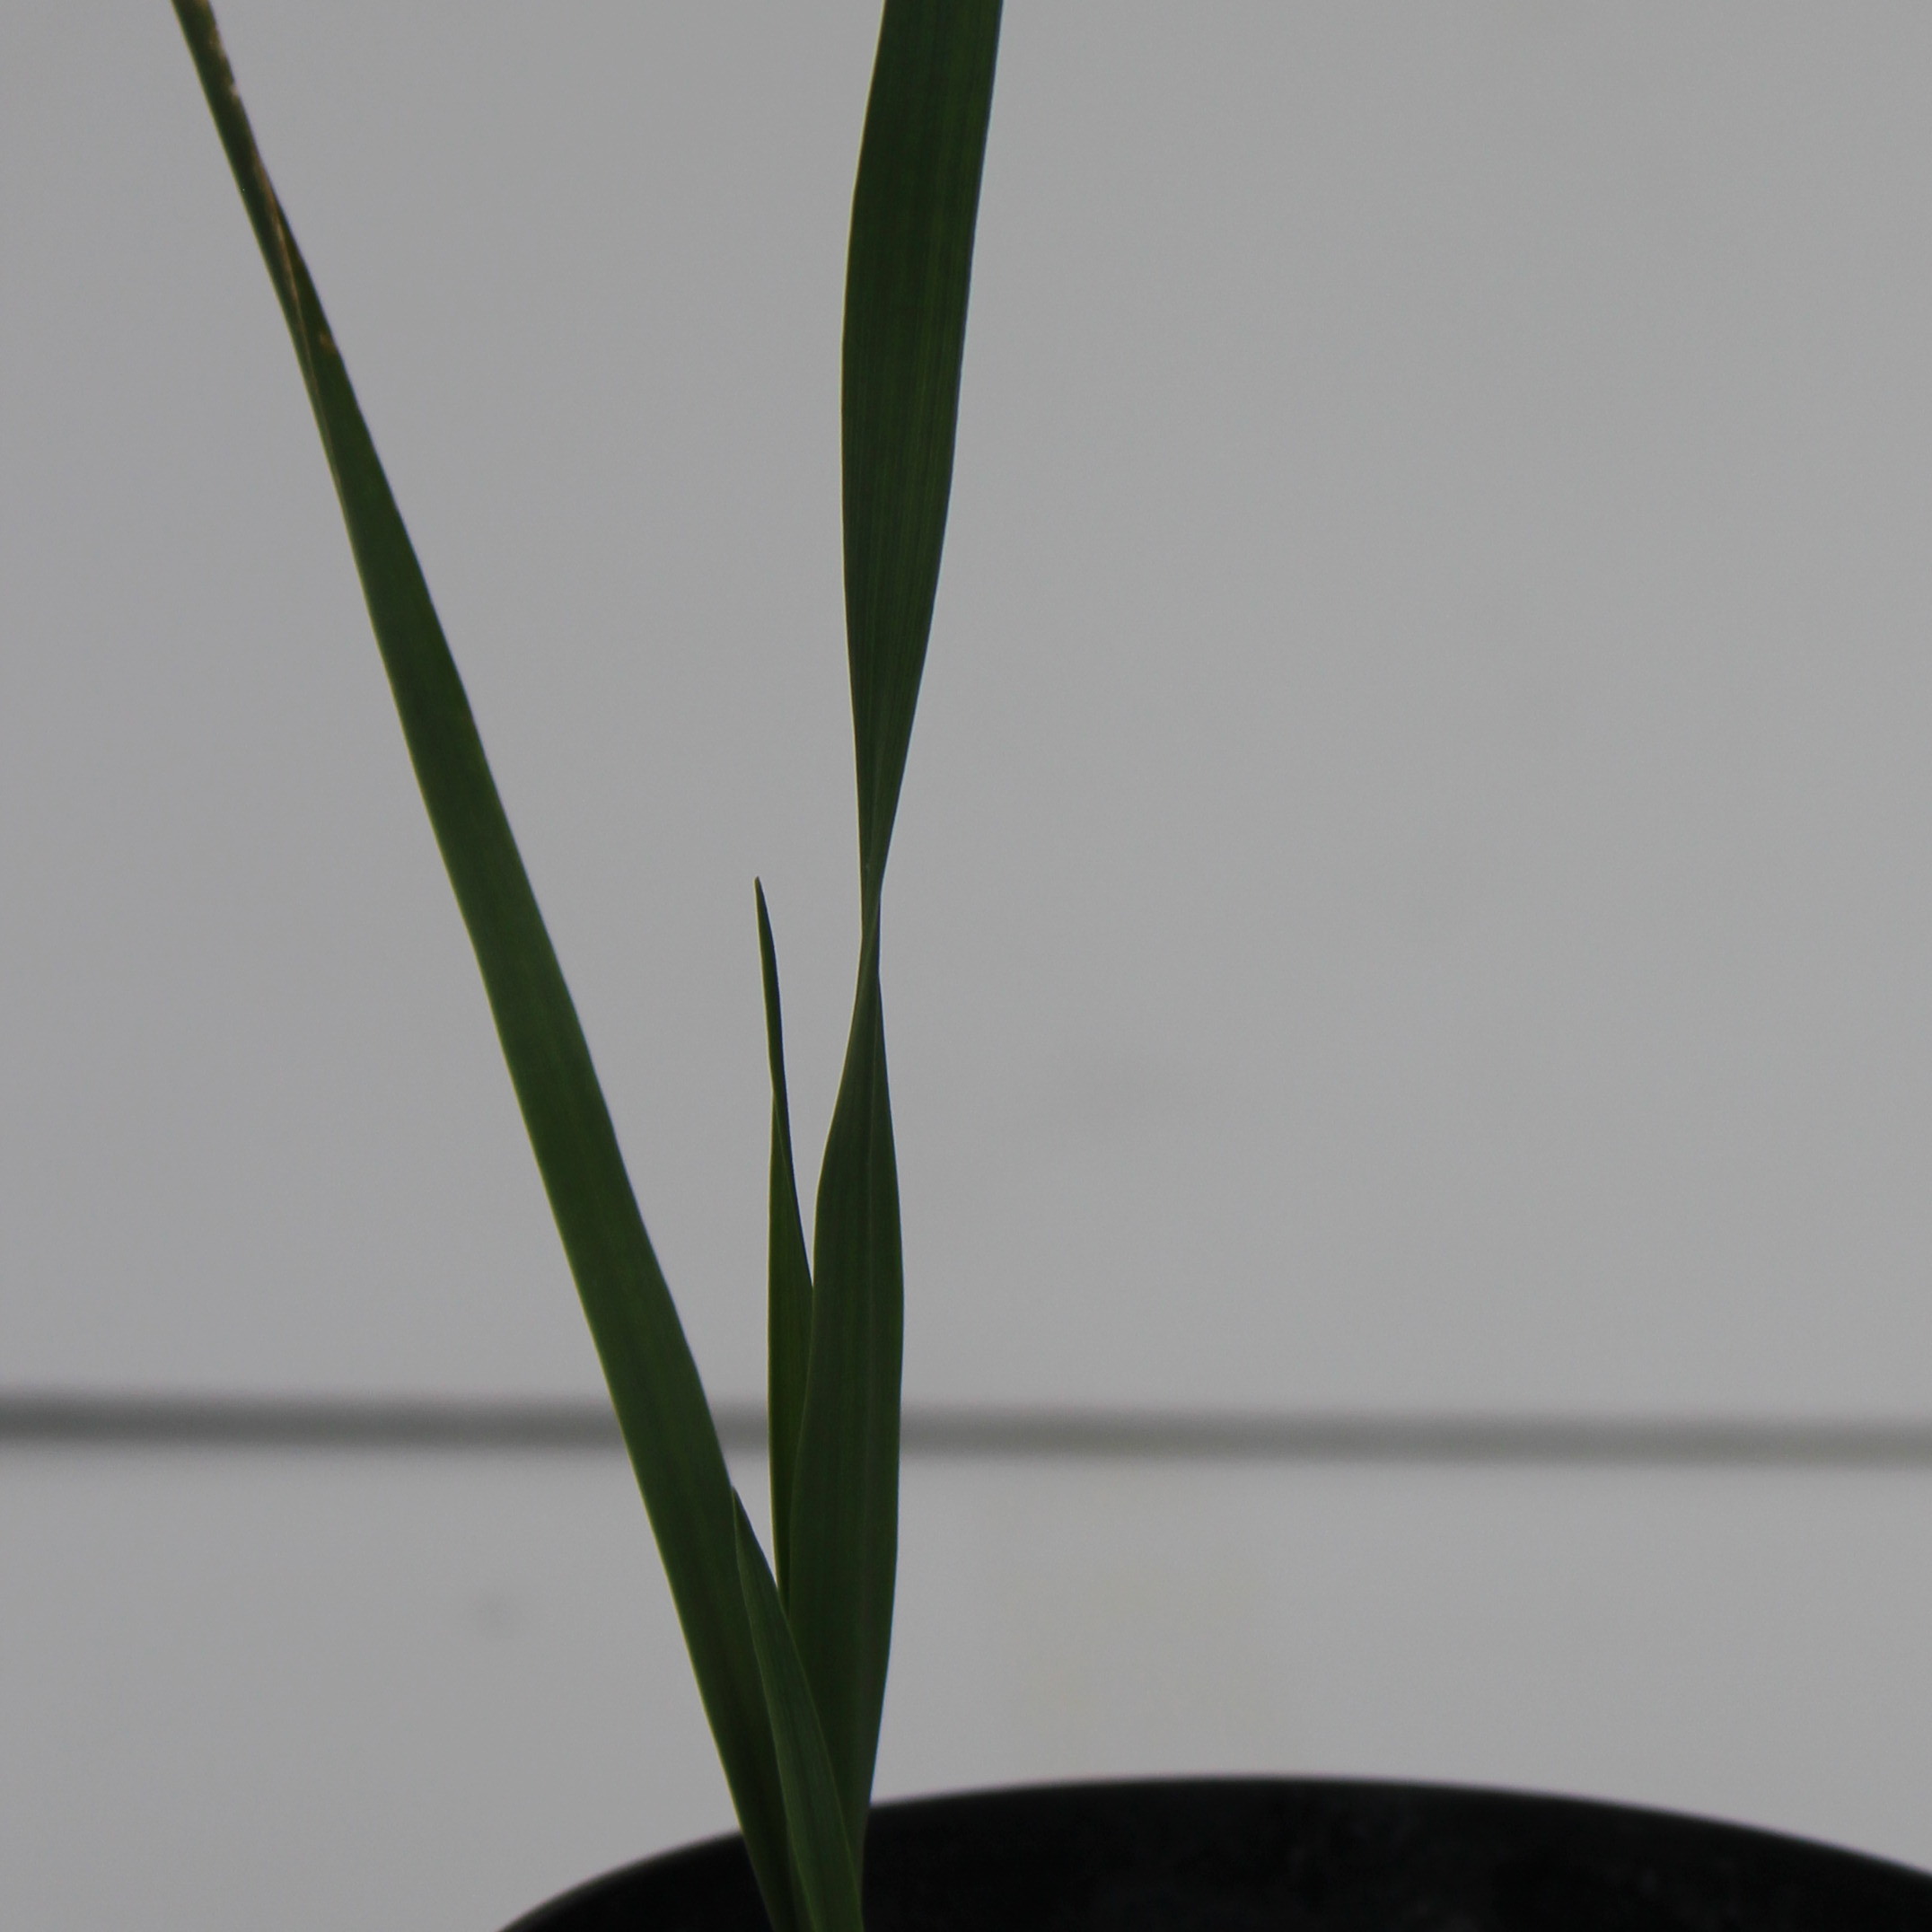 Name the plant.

Avena sterilis
